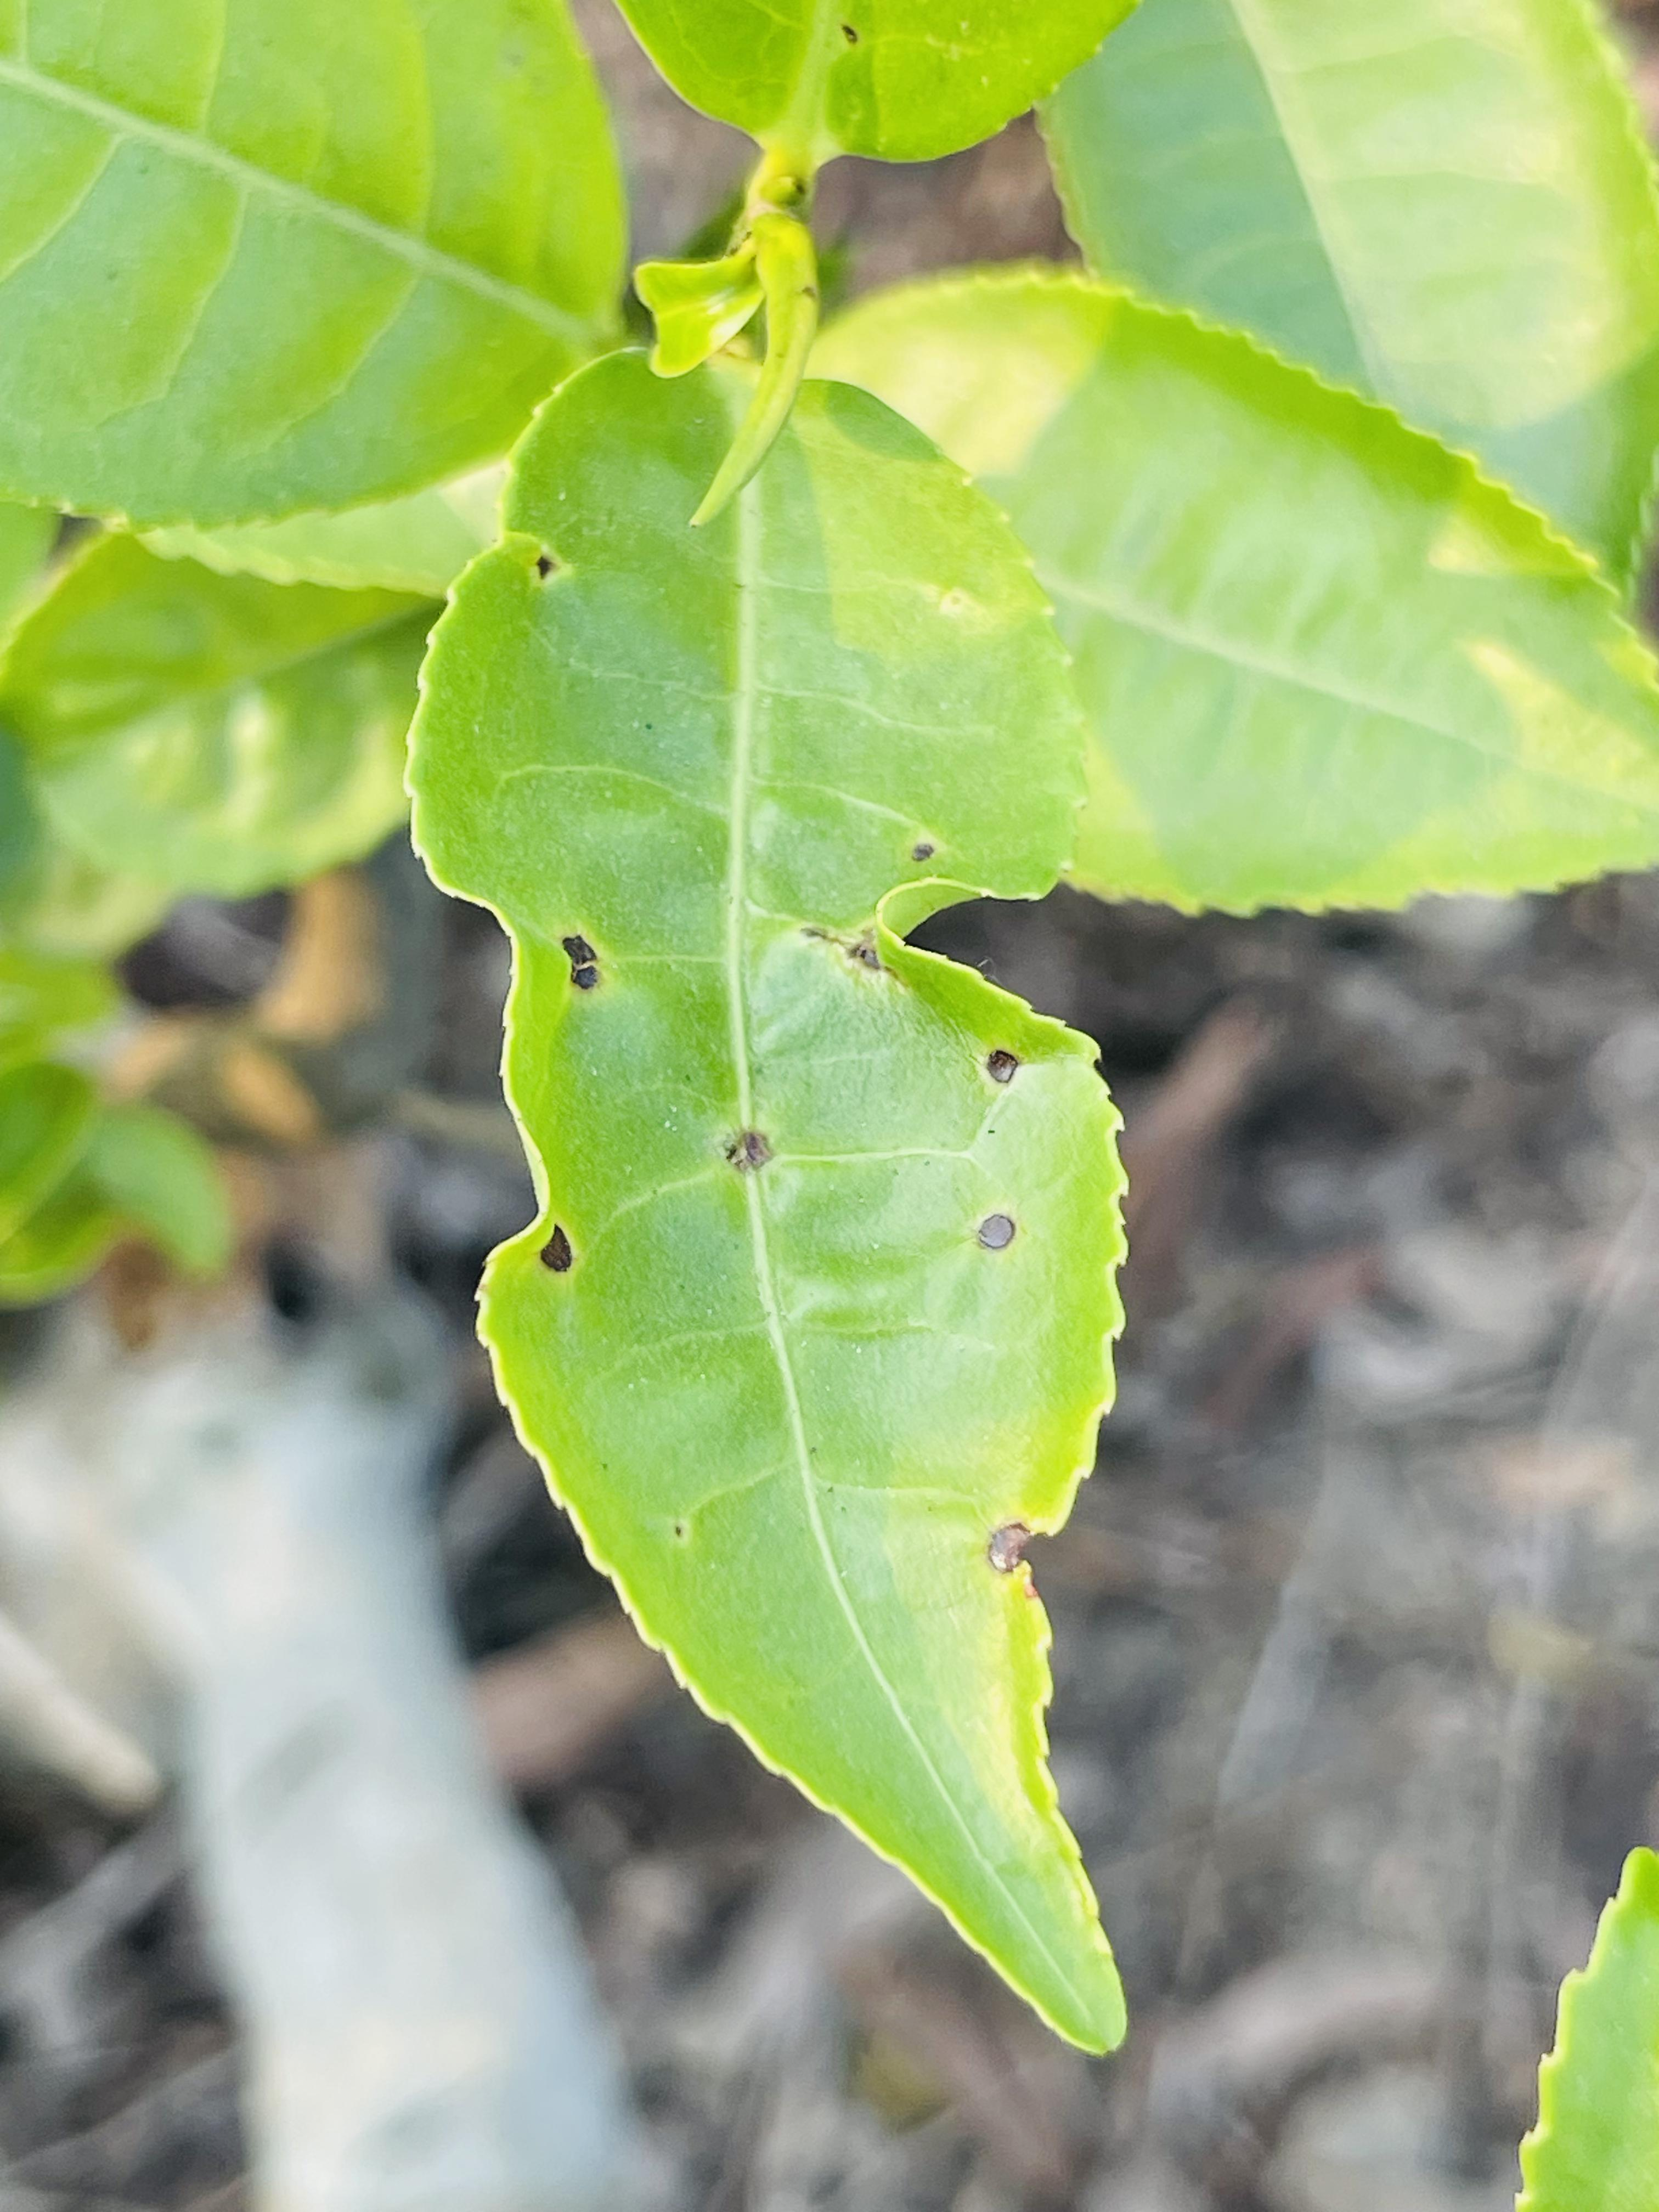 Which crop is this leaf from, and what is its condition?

tea, helopeltis
